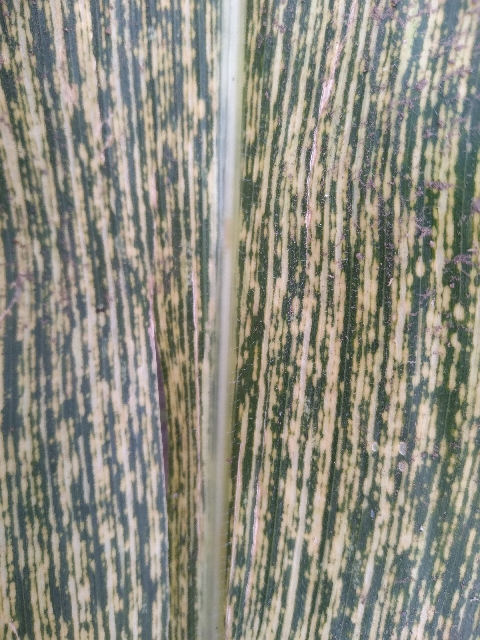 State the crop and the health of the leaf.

maize, maize streak virus
